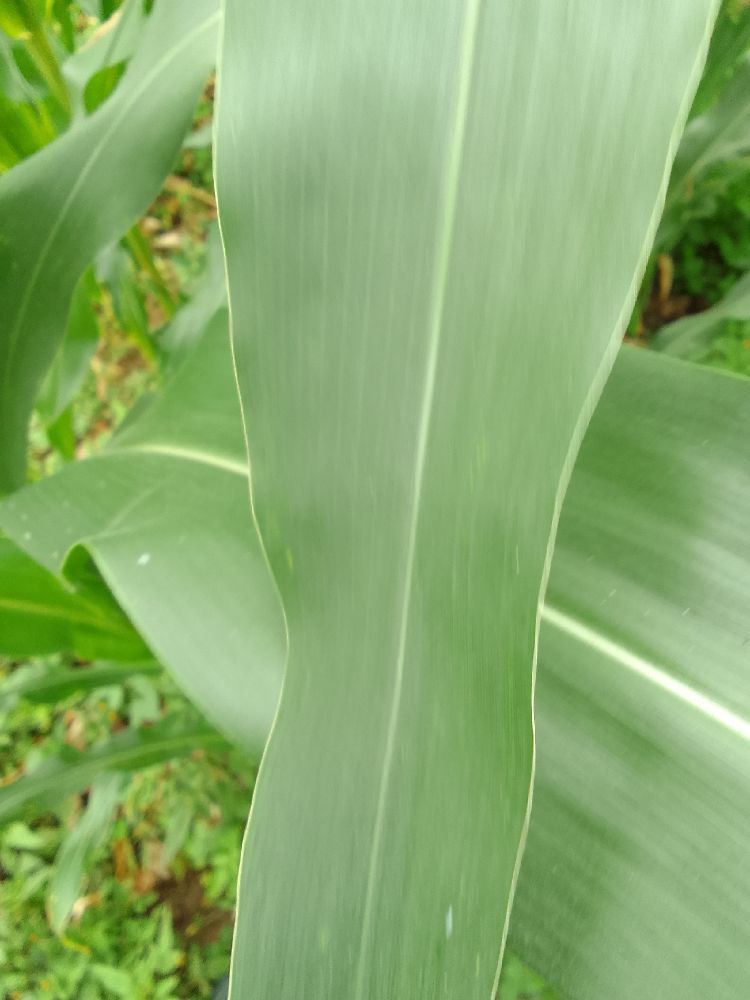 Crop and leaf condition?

maize, healthy
